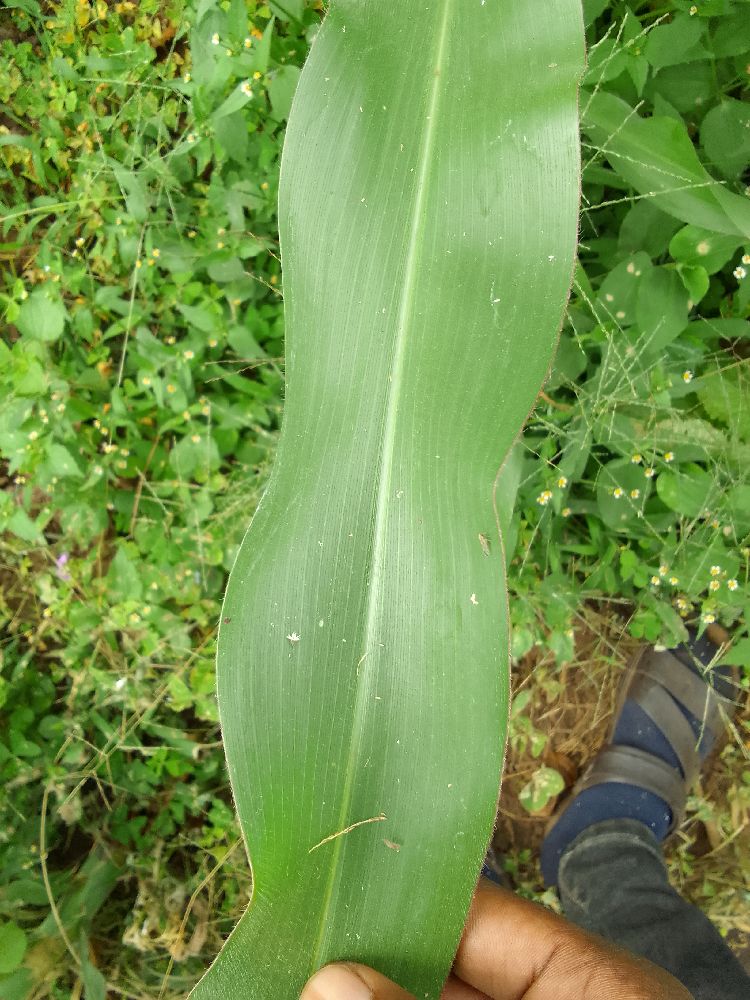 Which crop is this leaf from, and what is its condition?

maize, healthy
